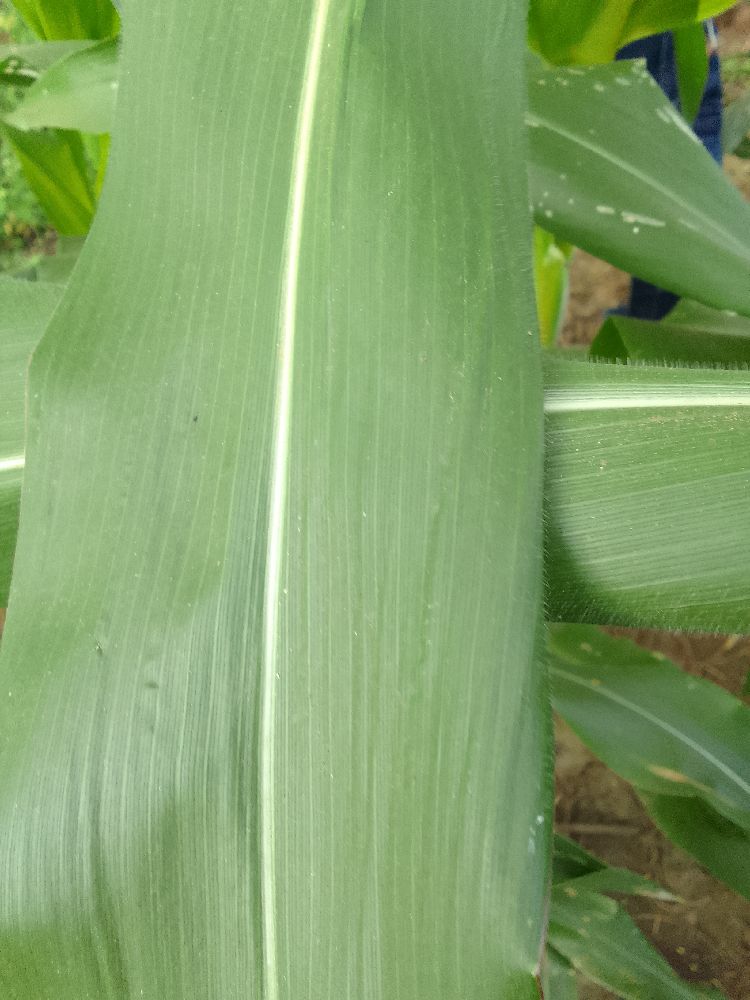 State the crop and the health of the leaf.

maize, healthy
